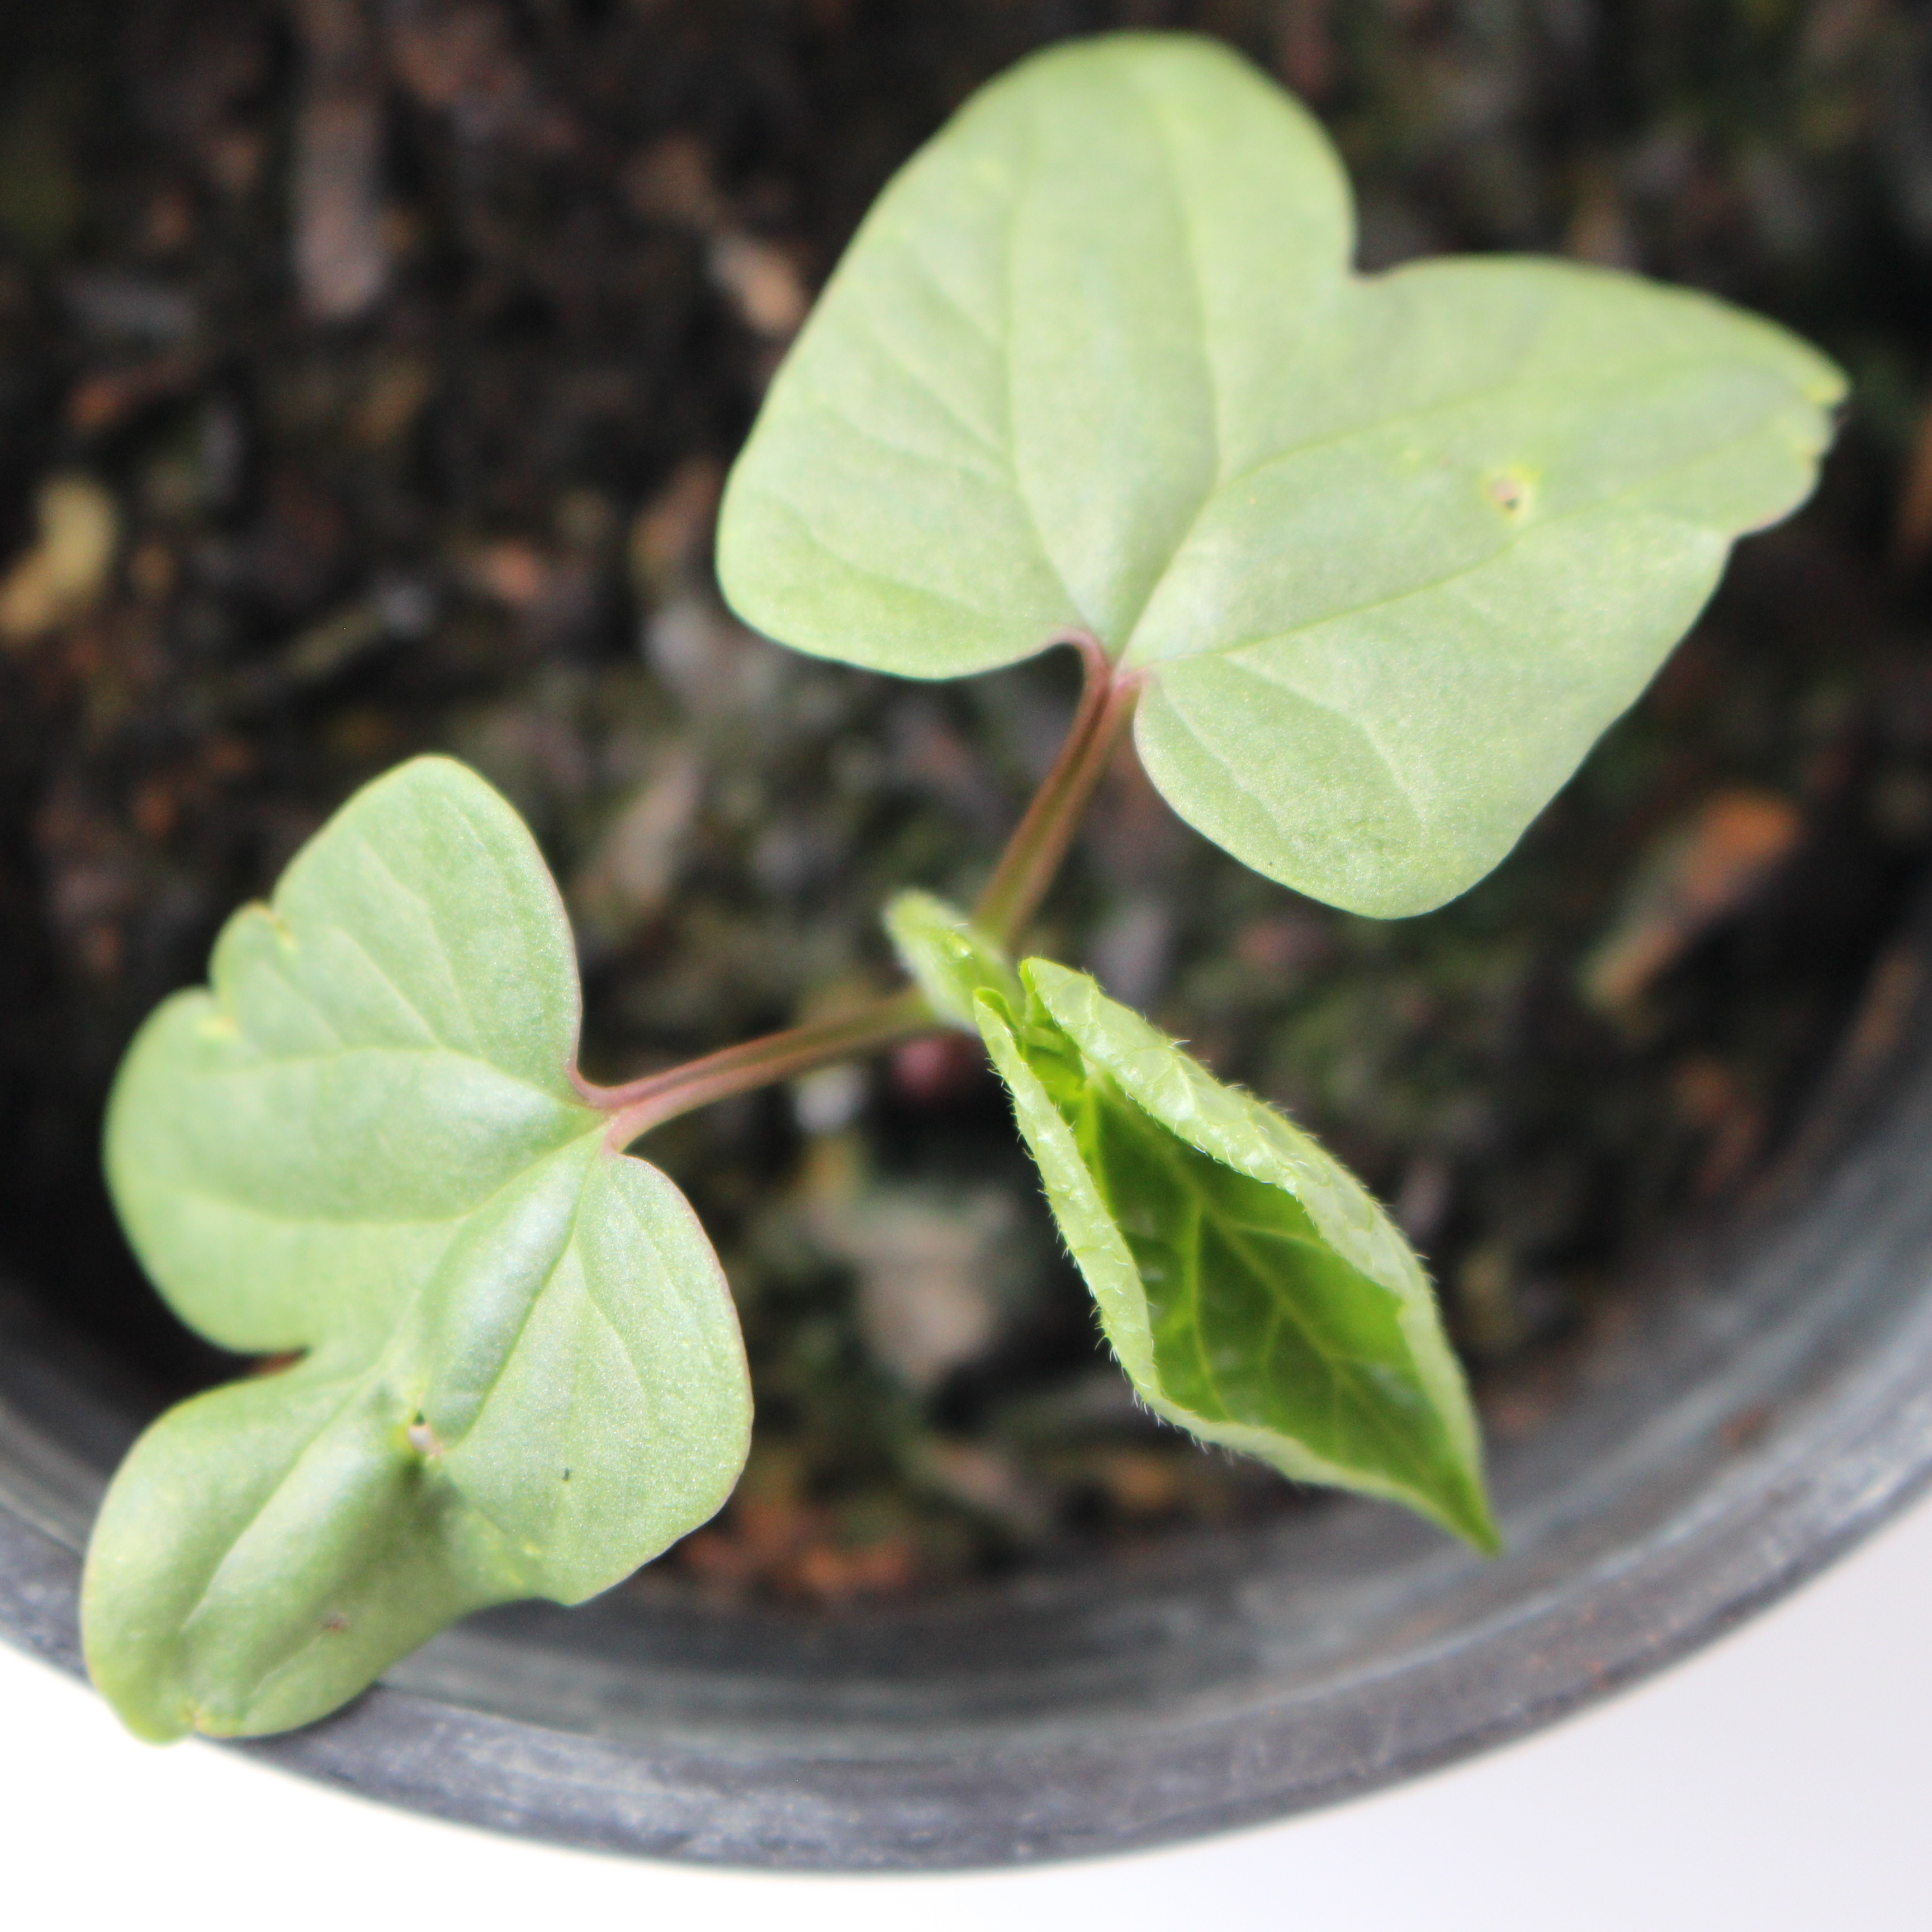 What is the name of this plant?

Convolvulus arvensis
